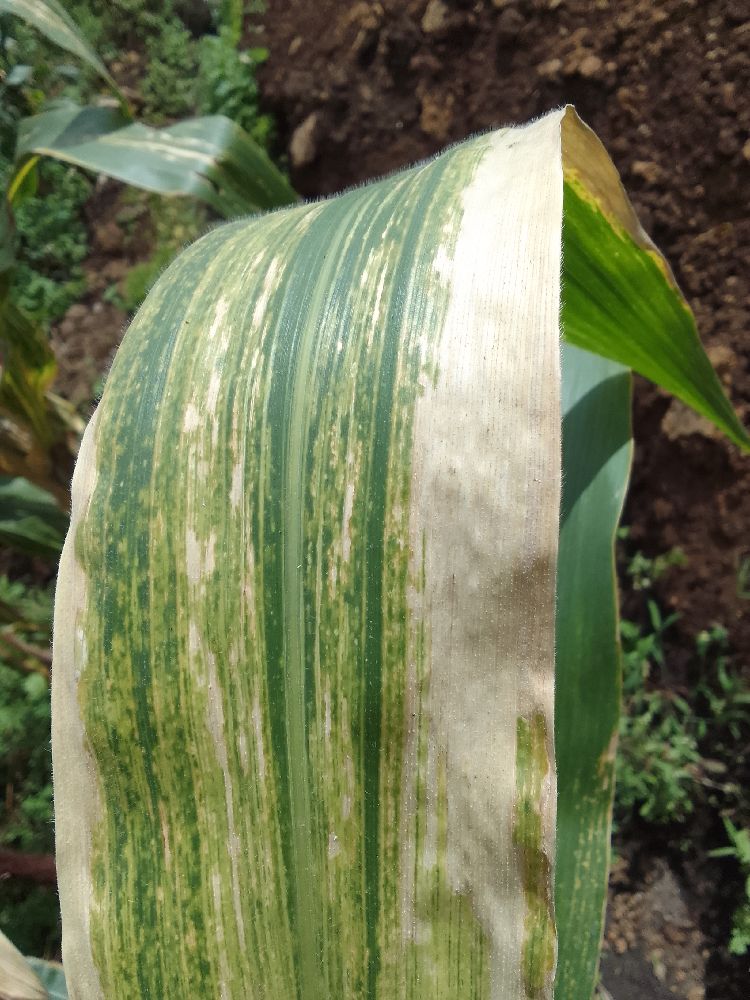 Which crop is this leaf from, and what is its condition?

maize, maize lethal necrosis
